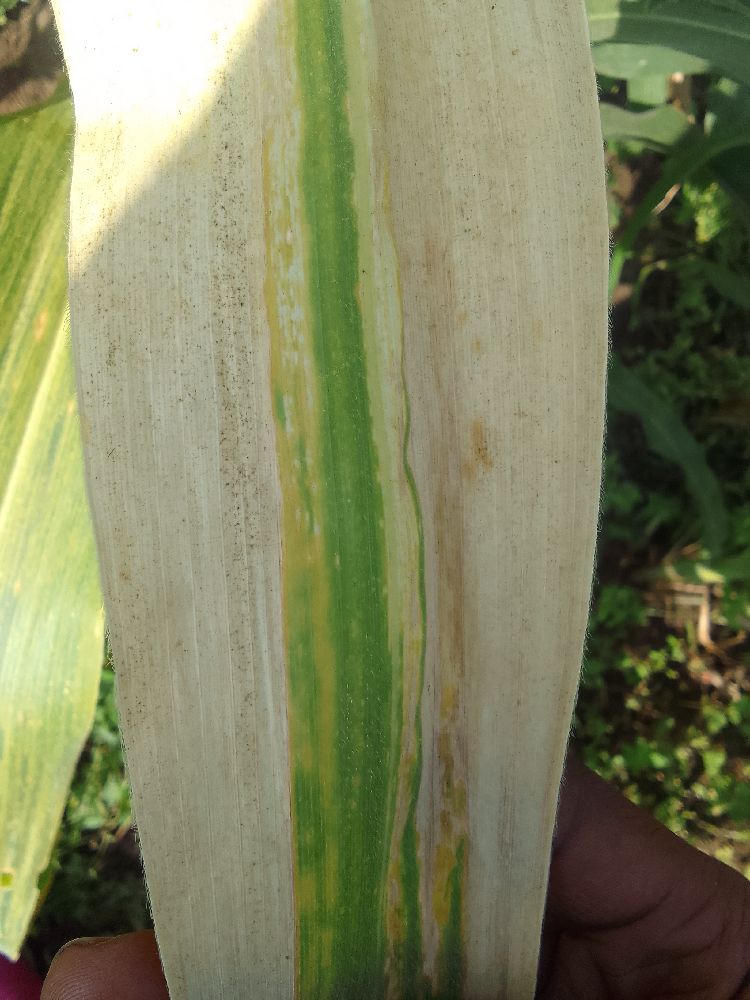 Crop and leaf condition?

maize, maize lethal necrosis
